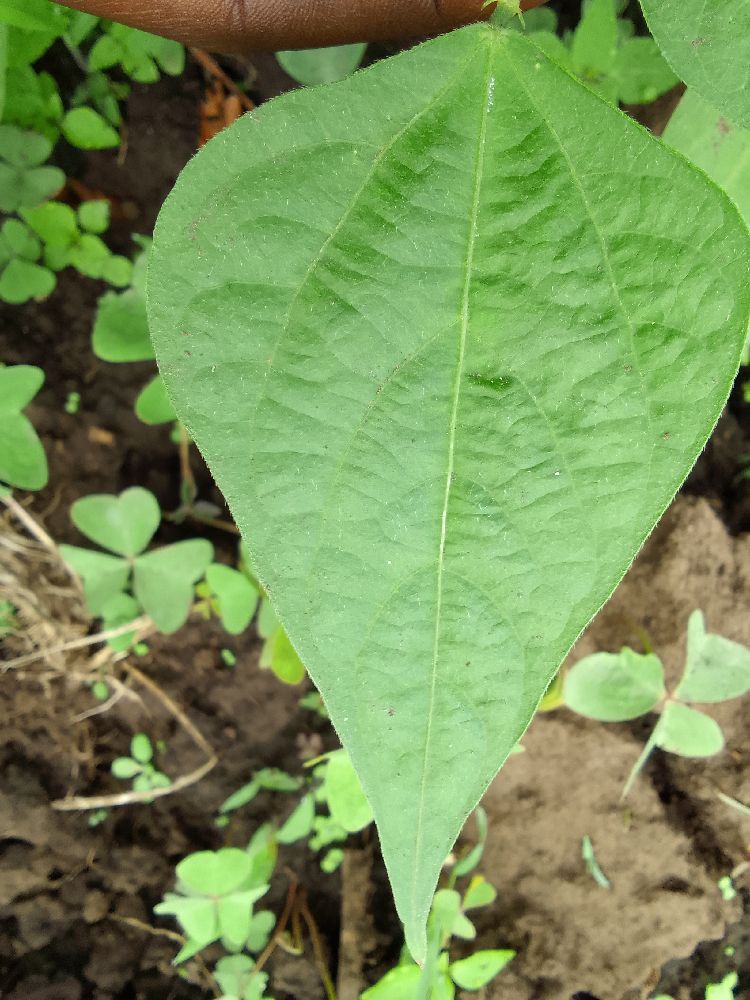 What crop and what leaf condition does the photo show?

common bean, healthy
